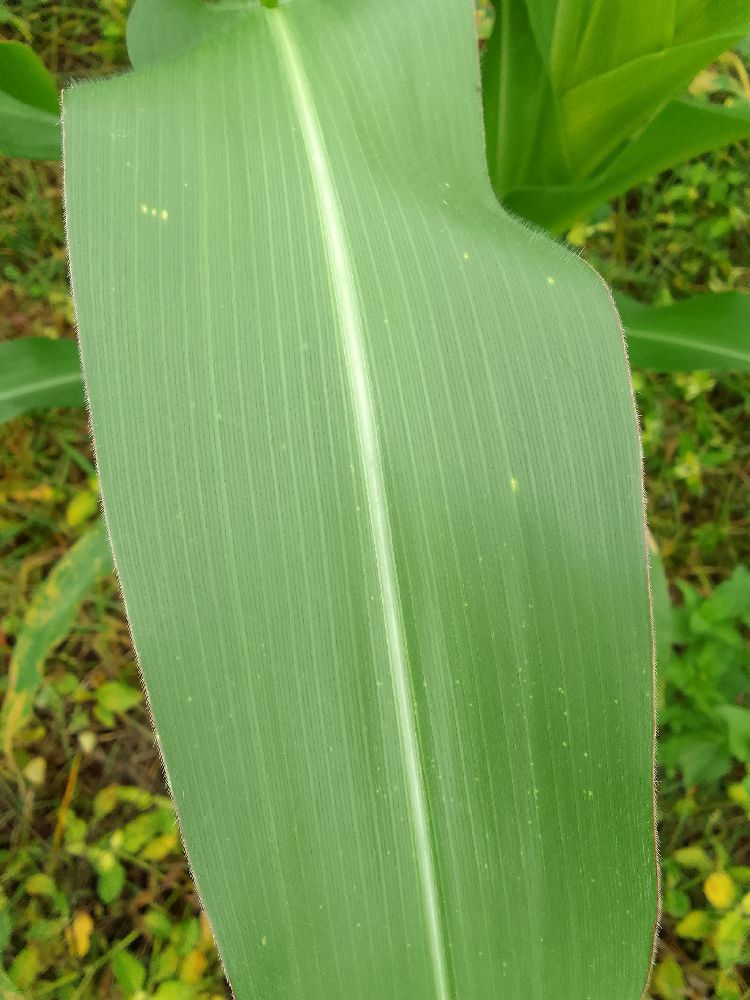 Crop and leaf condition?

maize, healthy
